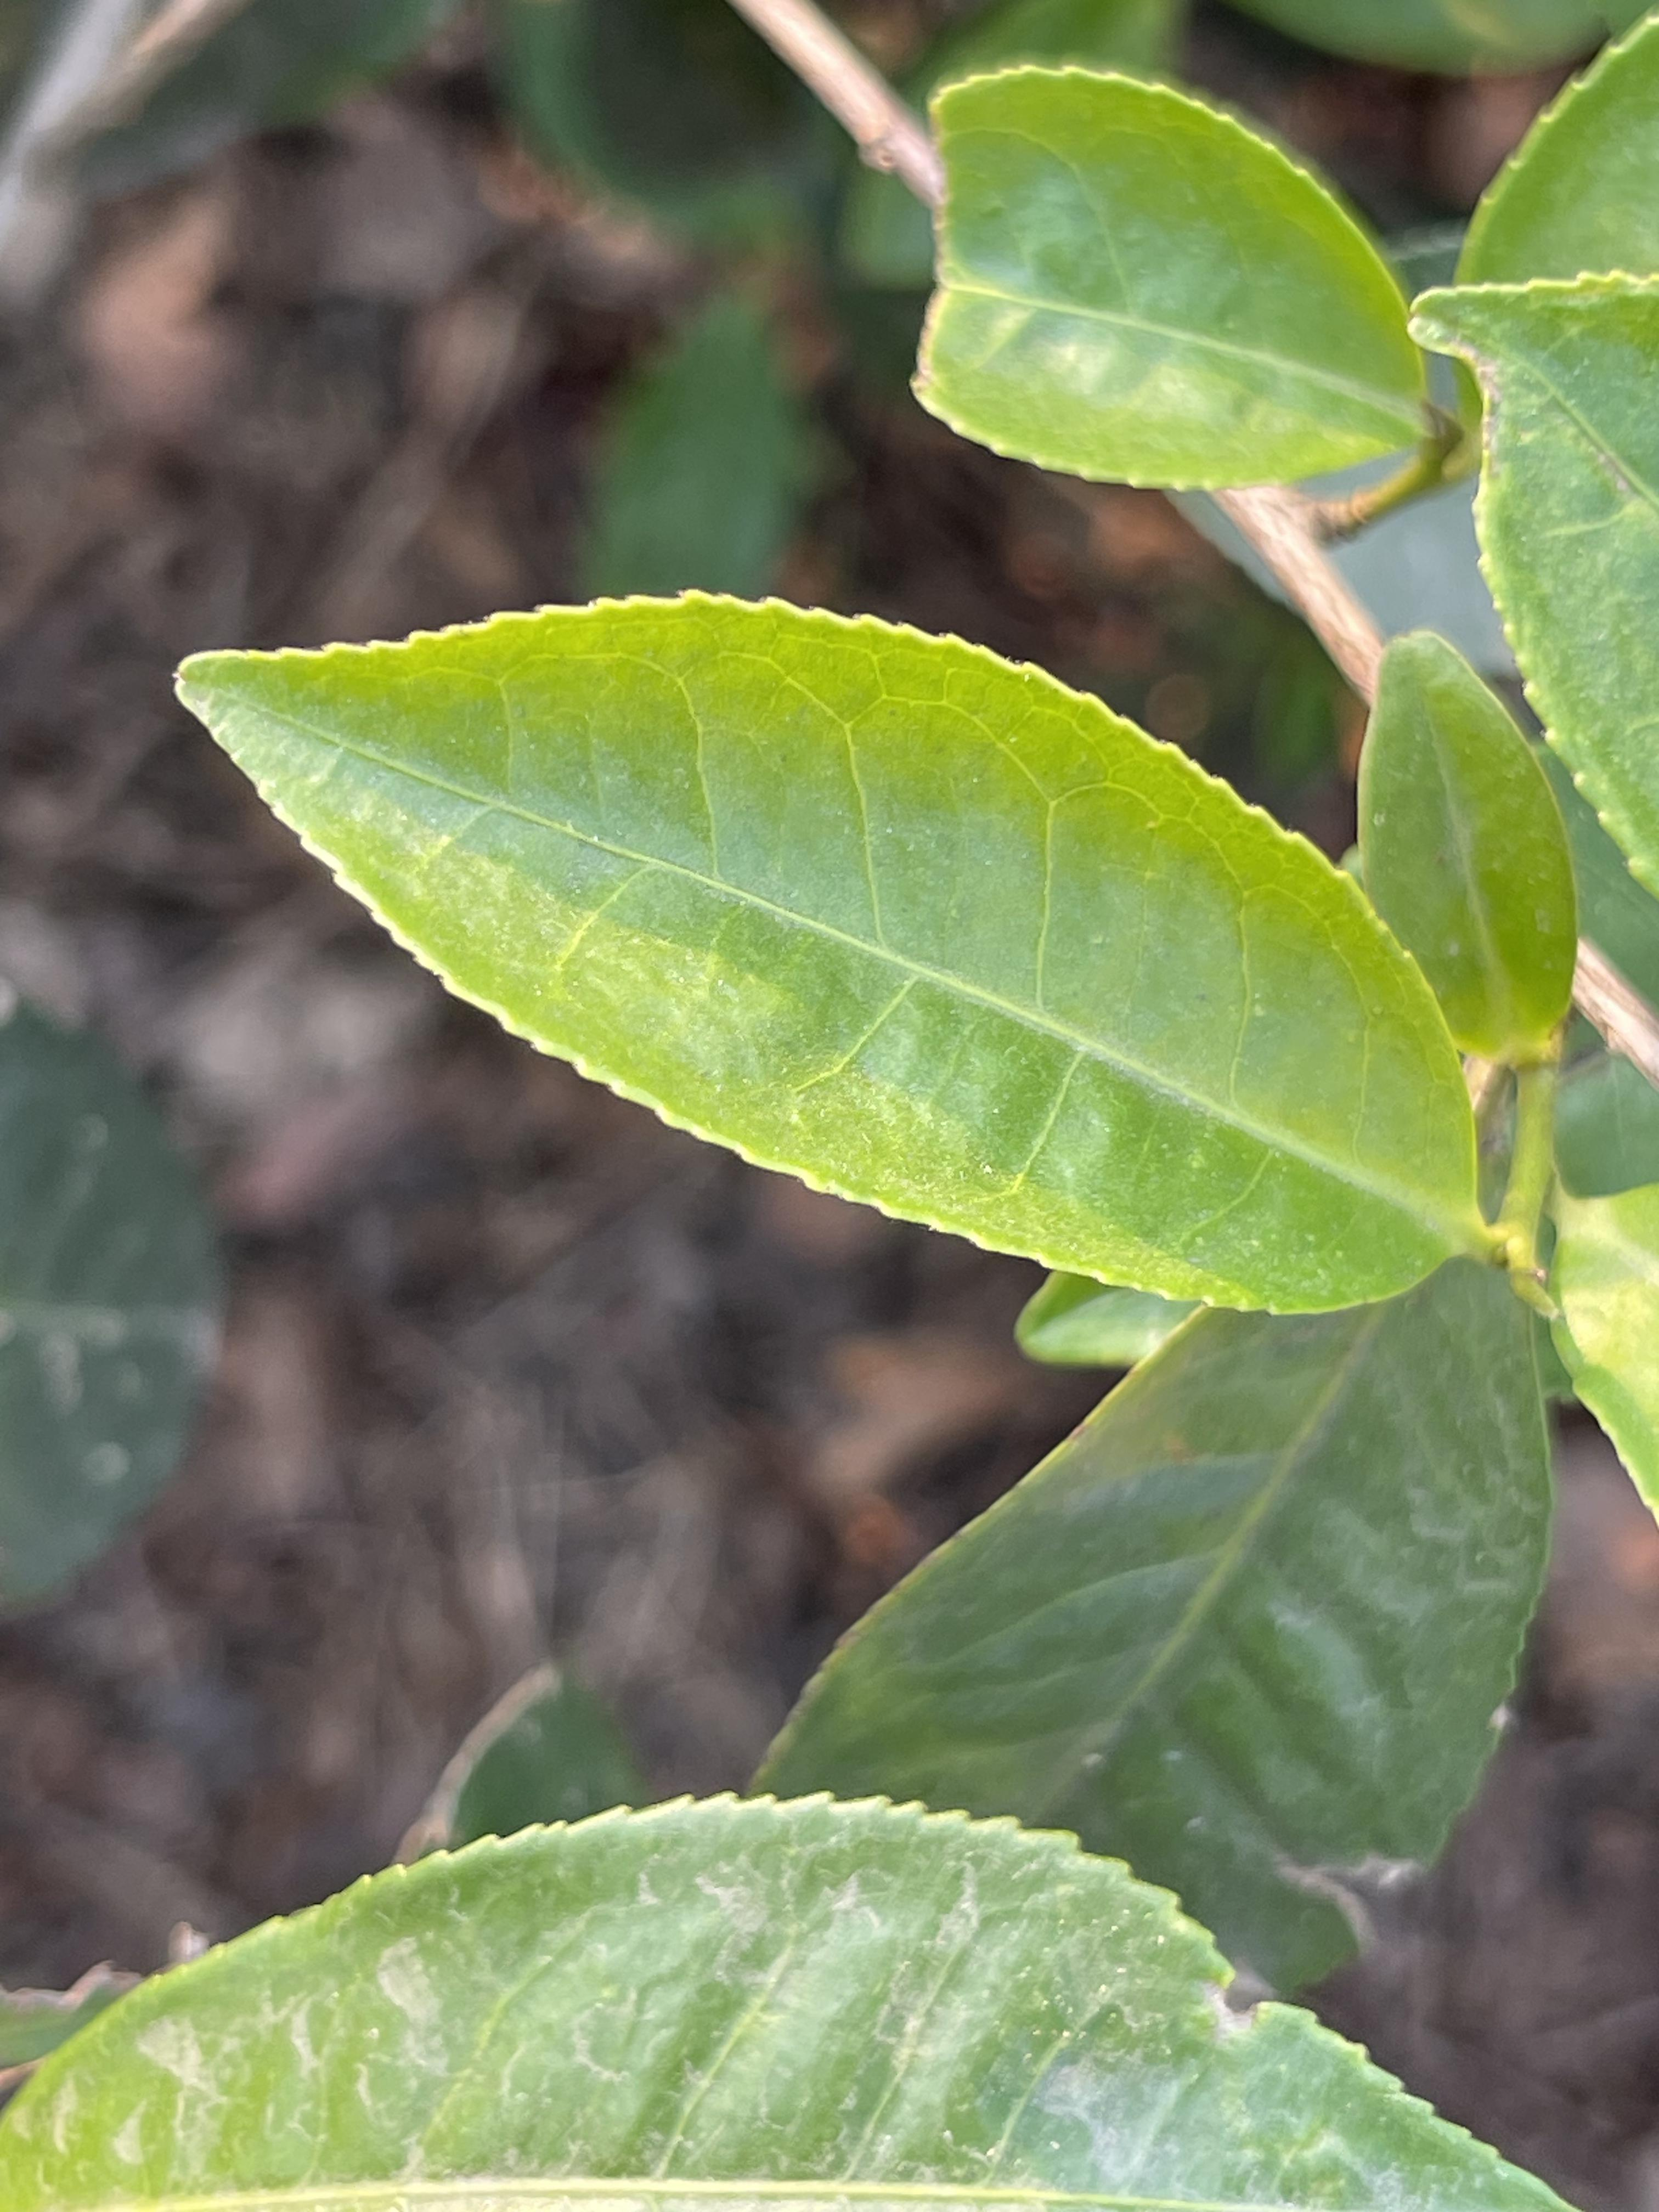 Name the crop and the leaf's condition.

tea, healthy leaf
